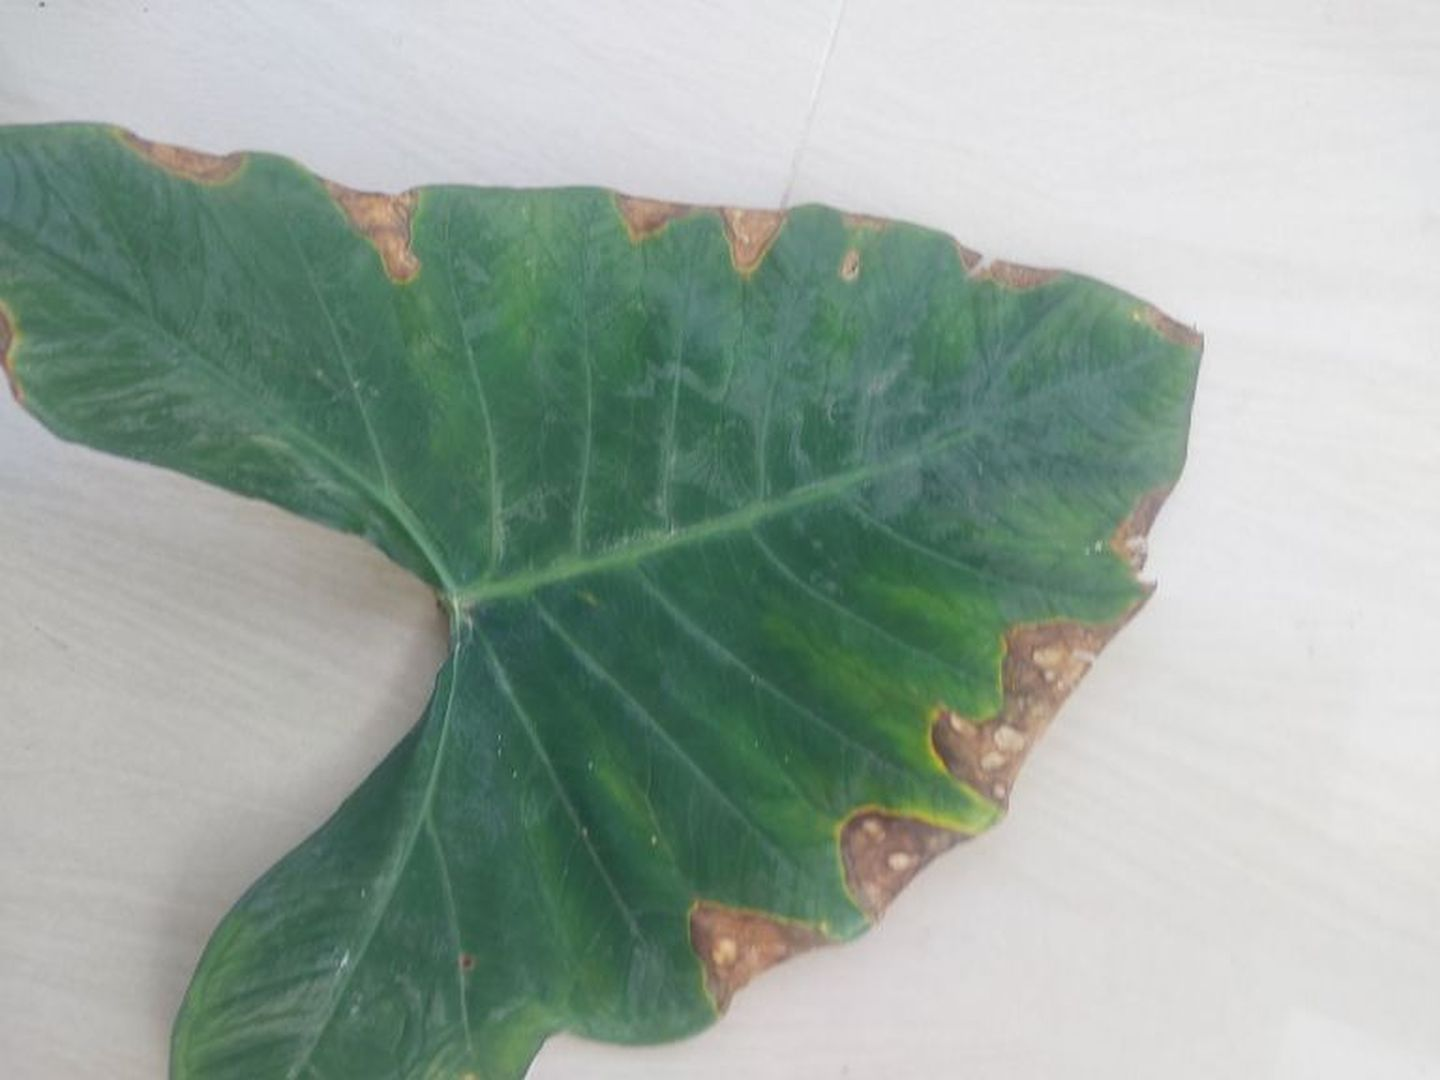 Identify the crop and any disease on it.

taro, leaf blight
